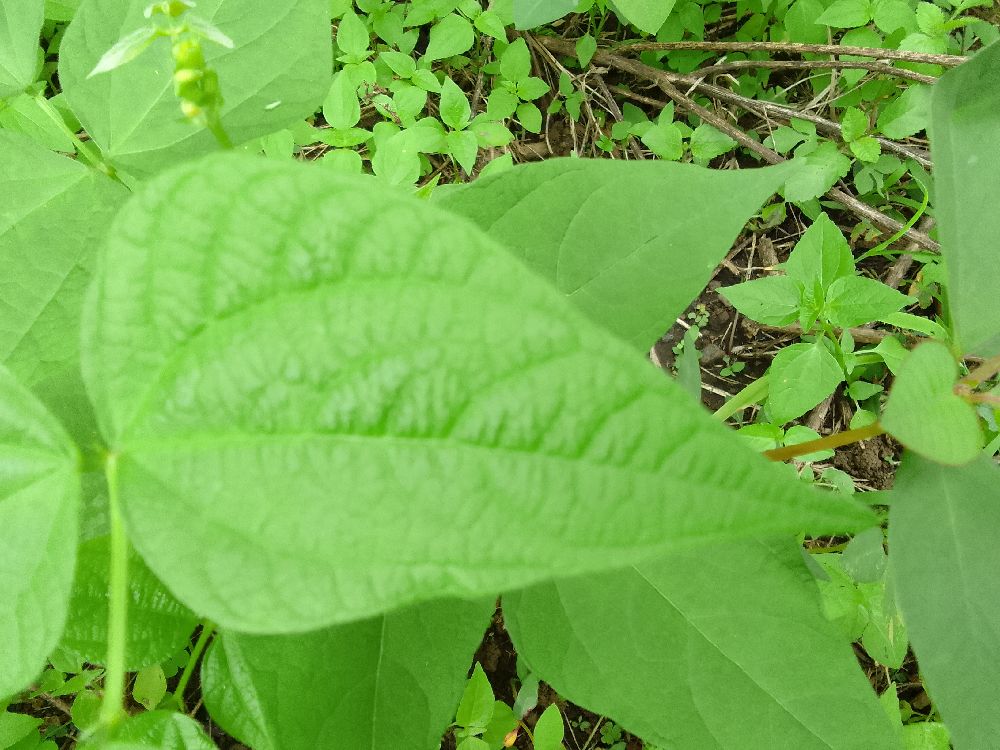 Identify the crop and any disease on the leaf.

common bean, healthy
